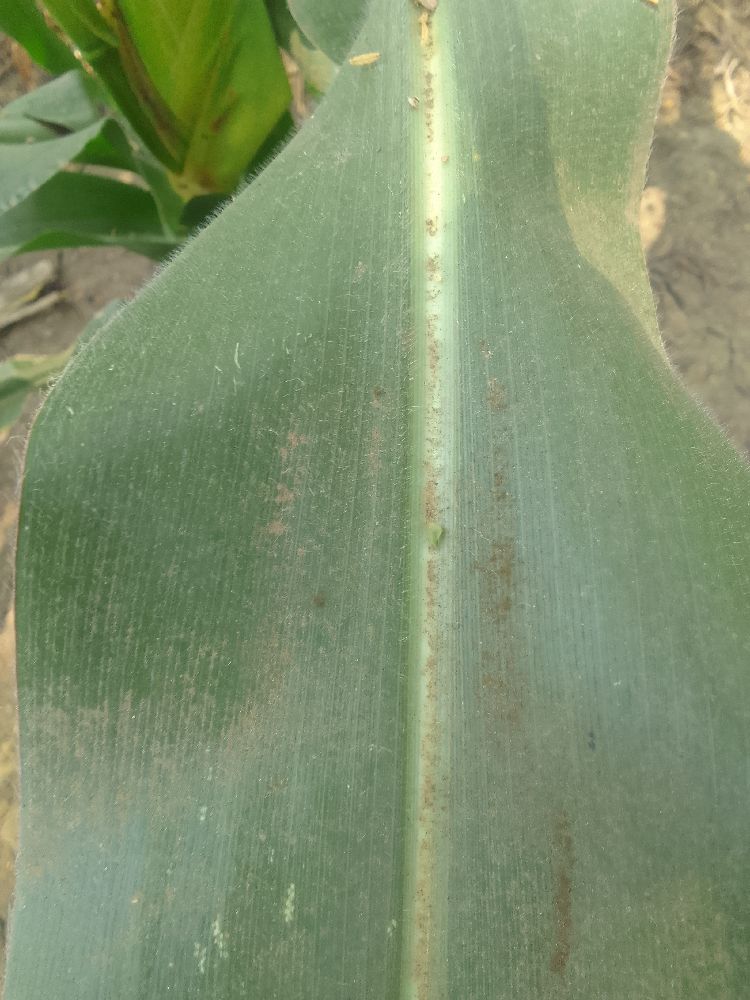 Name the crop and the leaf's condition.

maize, healthy
